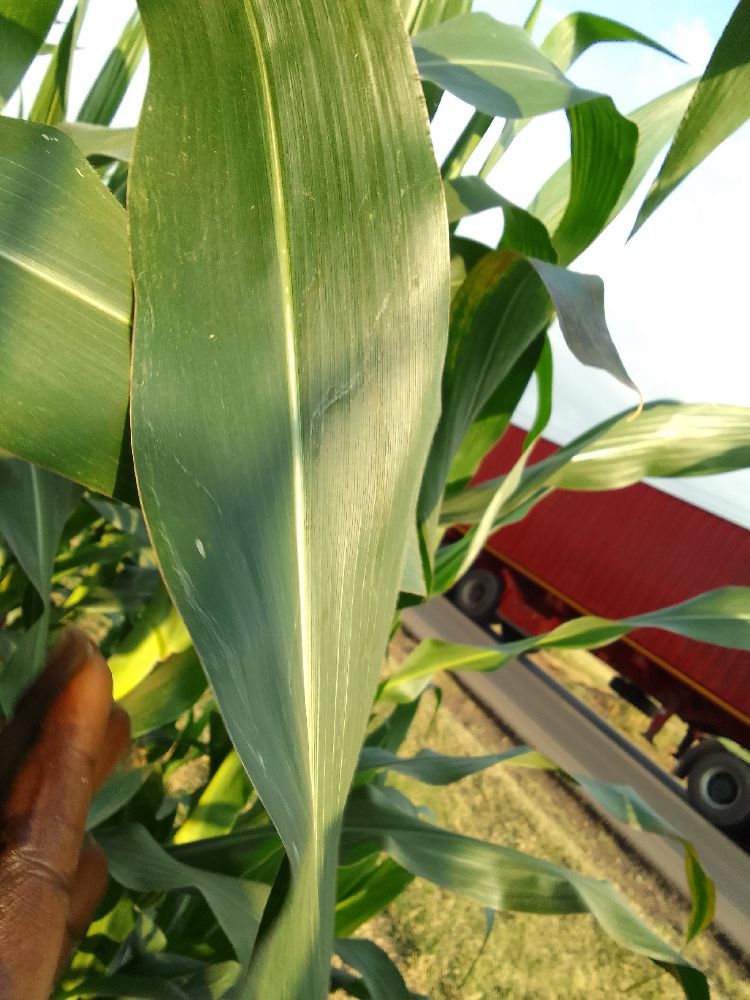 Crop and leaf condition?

maize, healthy
